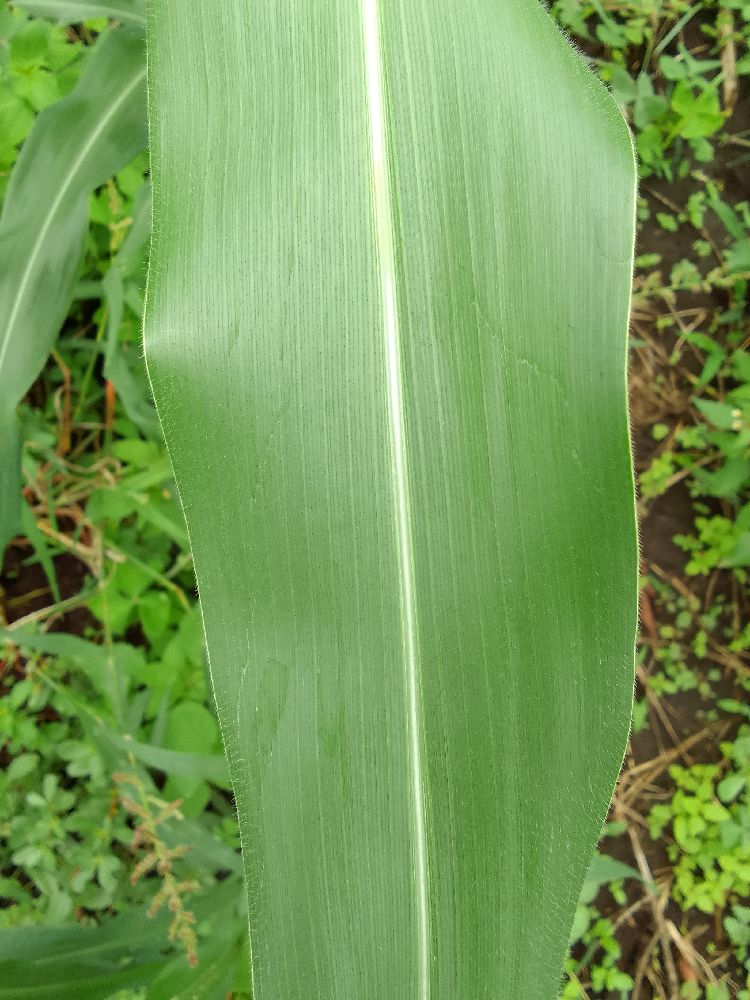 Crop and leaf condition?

maize, healthy
